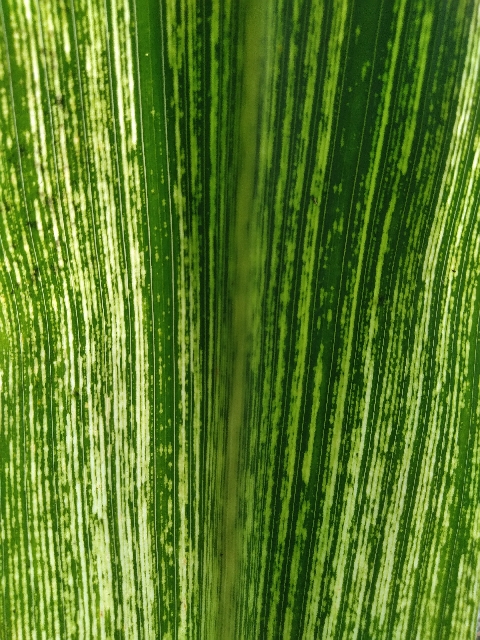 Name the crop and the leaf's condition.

maize, maize streak virus
